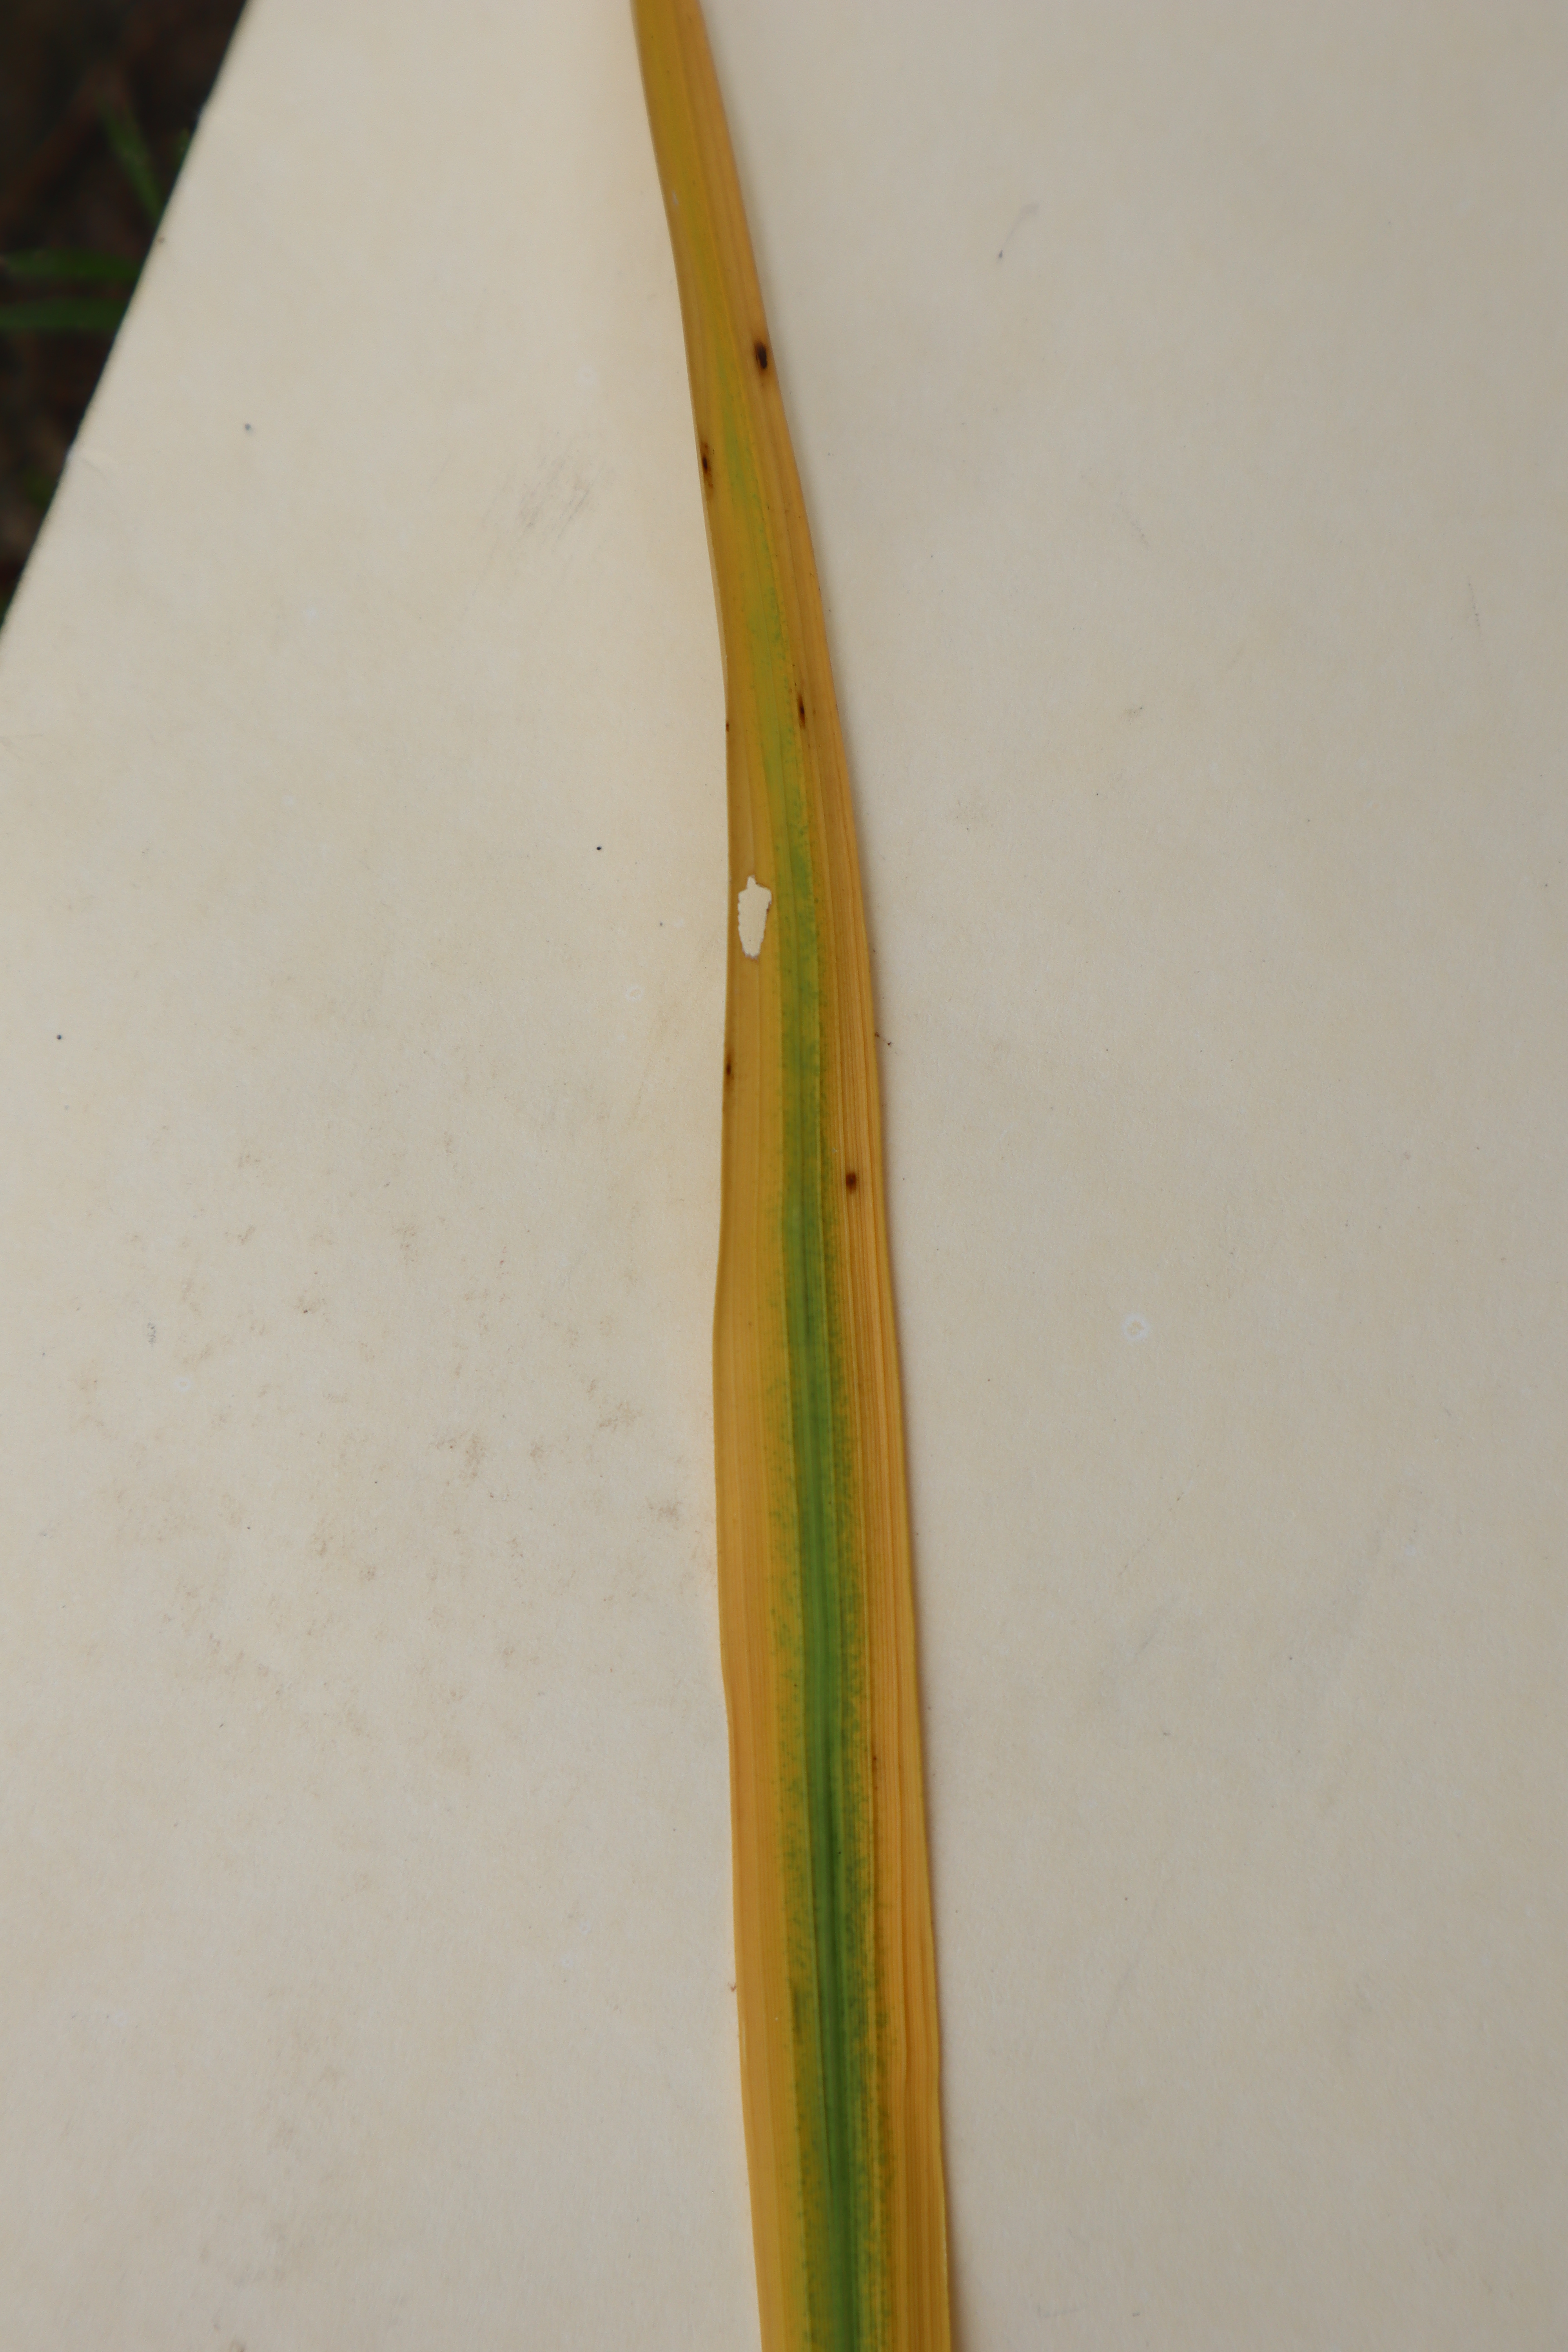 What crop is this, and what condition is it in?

rice, tungro virus disease
